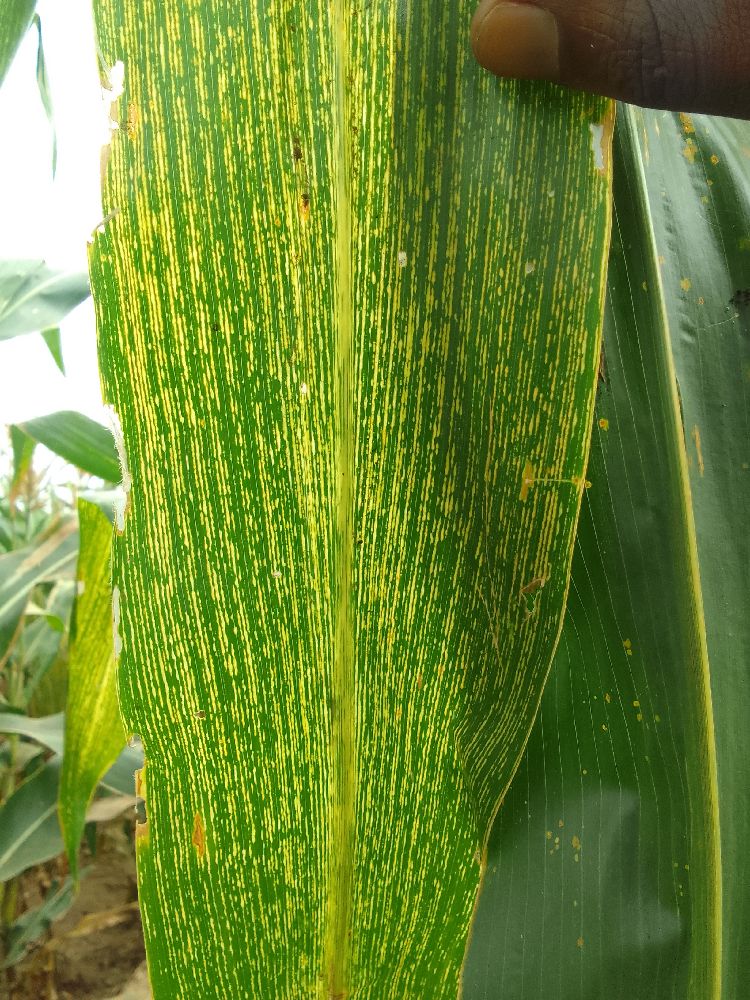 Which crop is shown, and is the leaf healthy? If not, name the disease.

maize, maize streak virus
